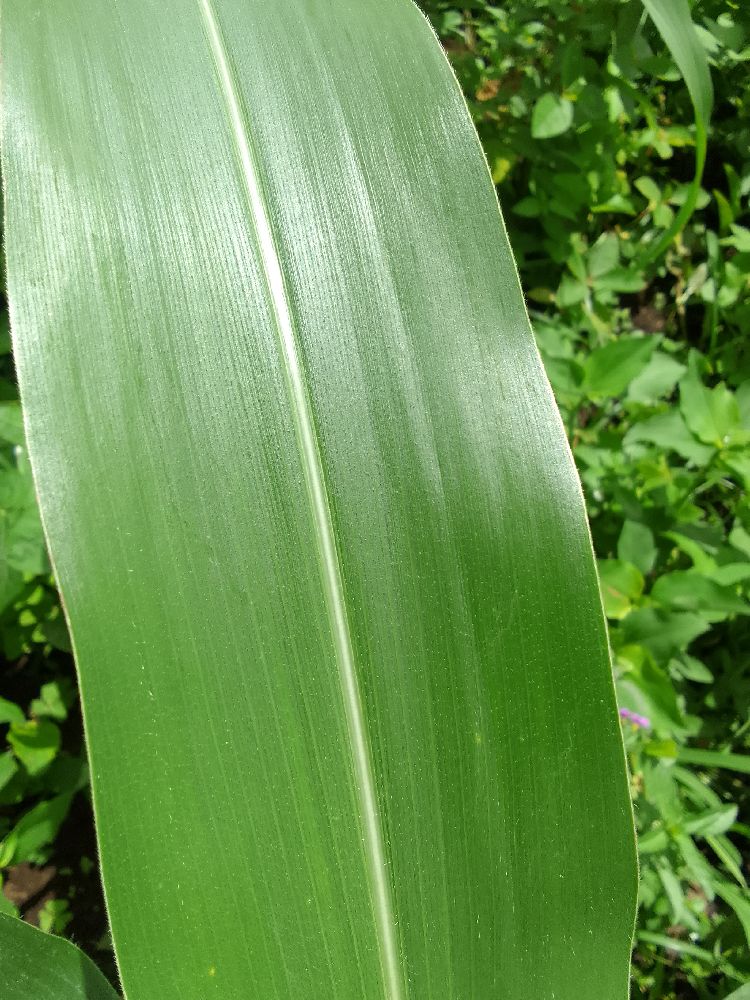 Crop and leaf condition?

maize, healthy
